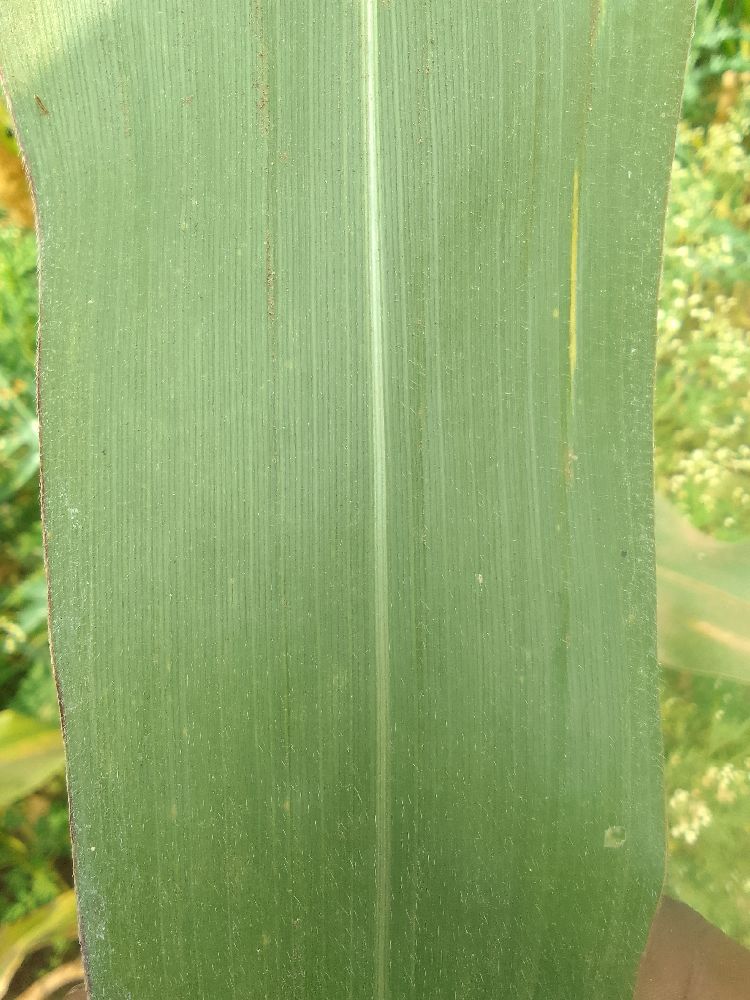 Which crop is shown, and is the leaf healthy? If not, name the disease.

maize, healthy
